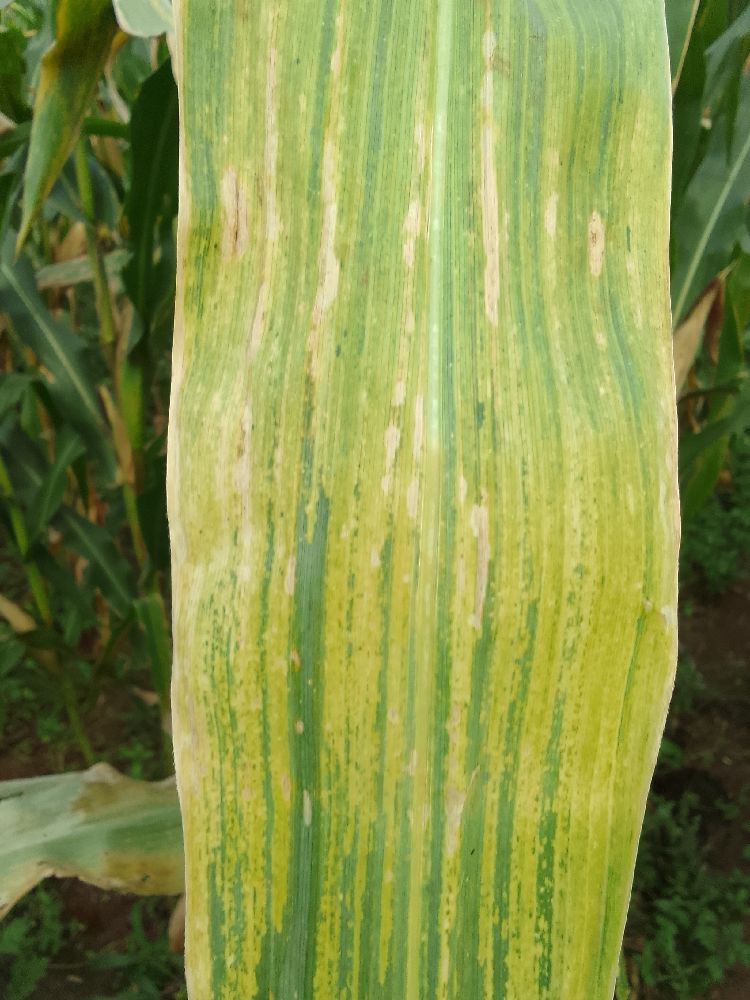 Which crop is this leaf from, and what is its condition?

maize, maize lethal necrosis
